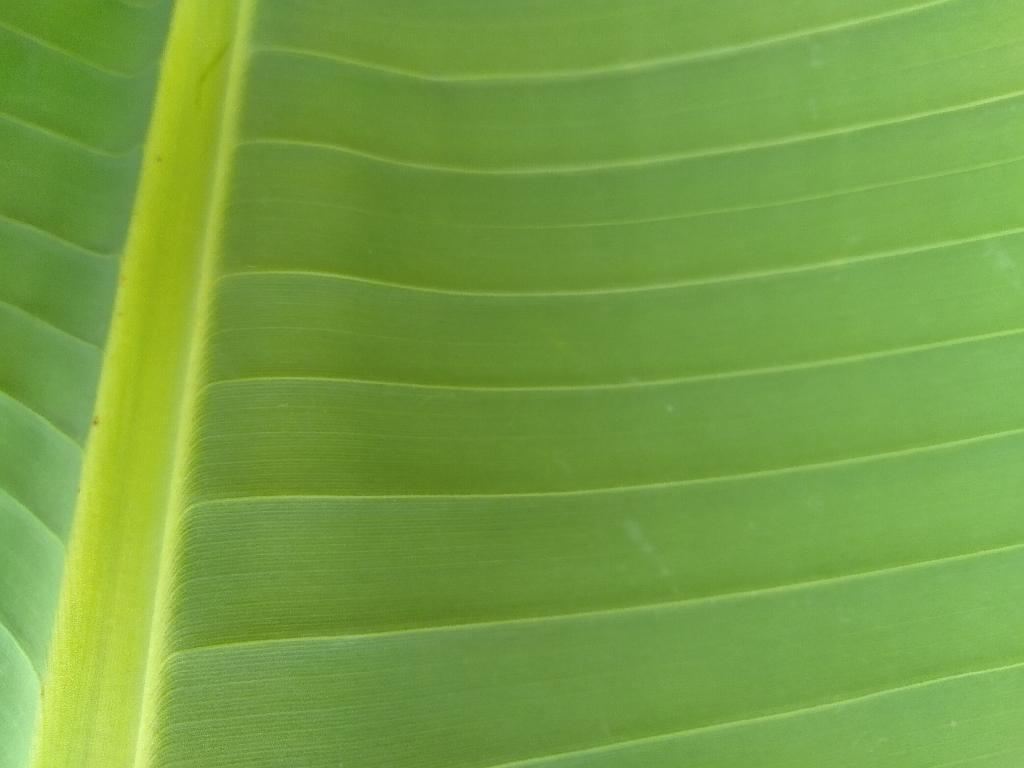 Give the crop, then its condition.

banana, healthy
